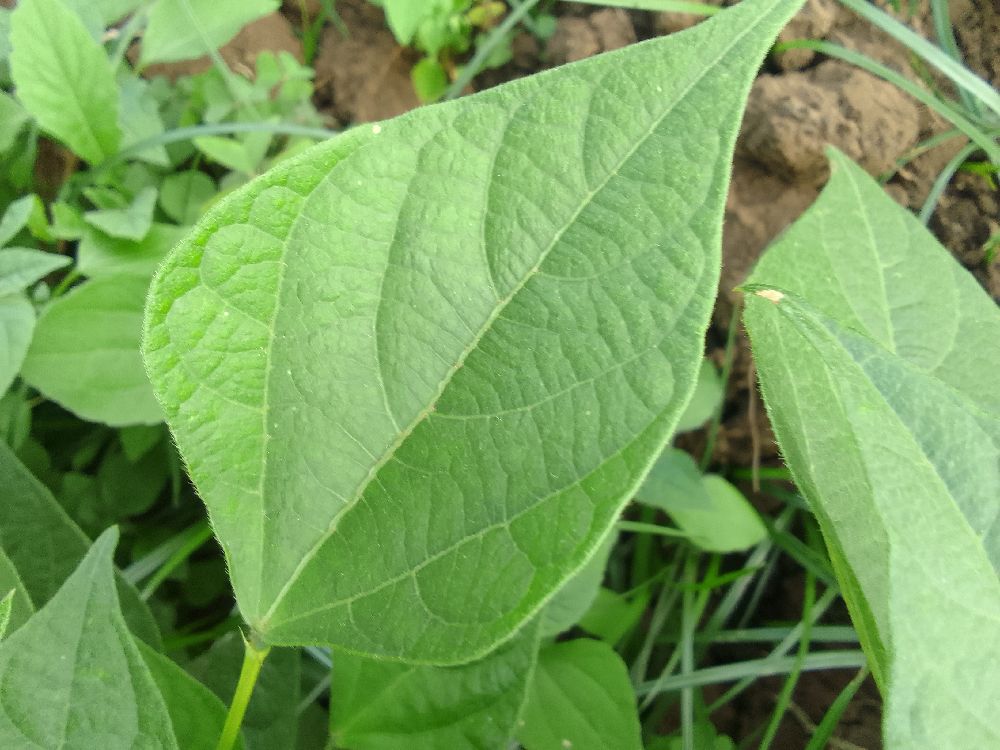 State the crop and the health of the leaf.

common bean, healthy
